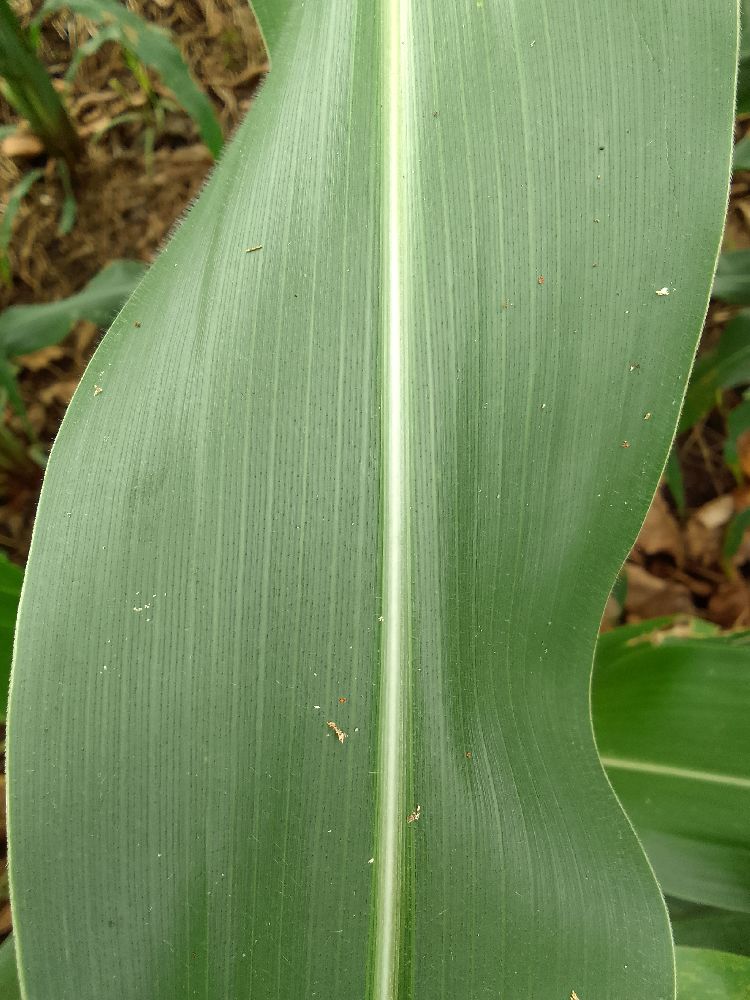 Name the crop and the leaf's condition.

maize, healthy
